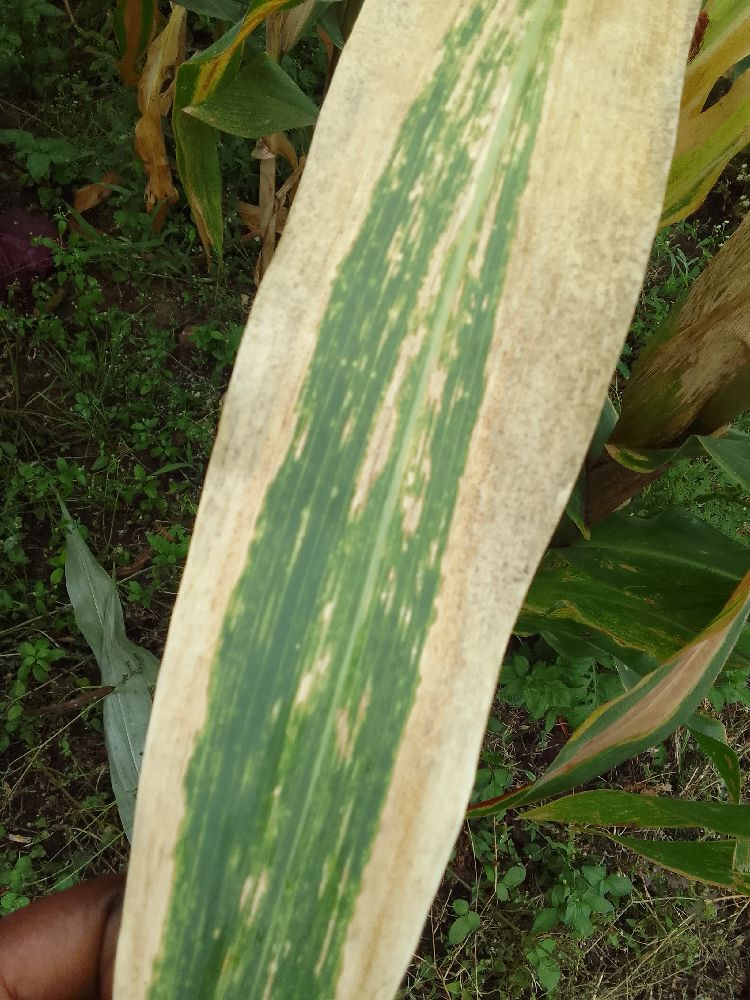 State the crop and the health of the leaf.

maize, maize lethal necrosis
